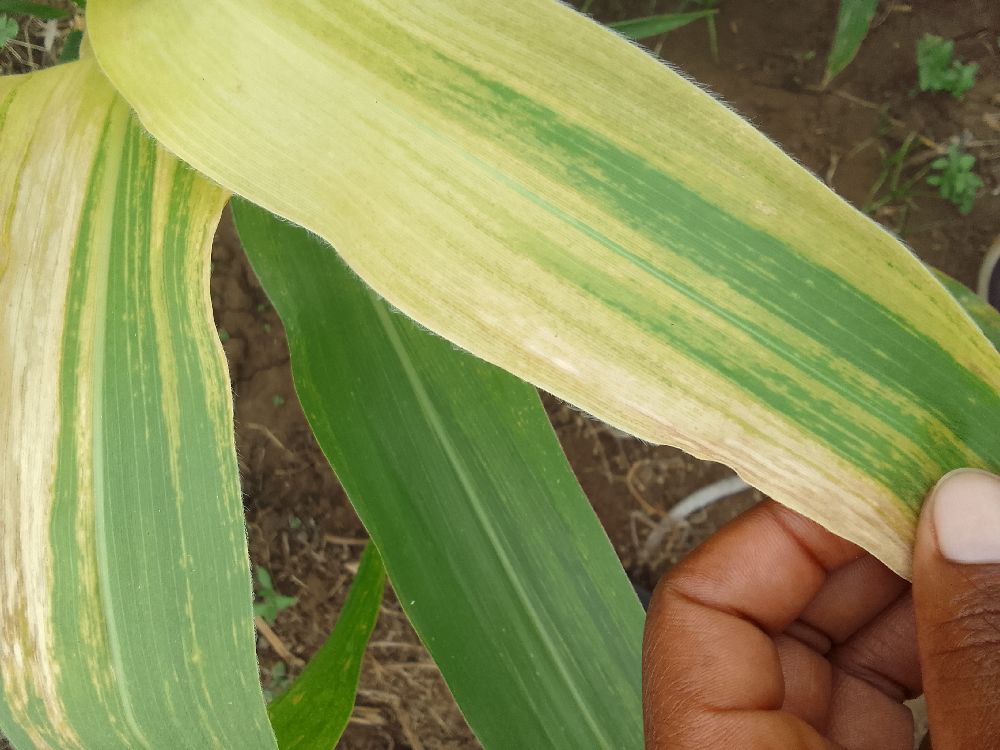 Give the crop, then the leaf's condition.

maize, maize lethal necrosis
